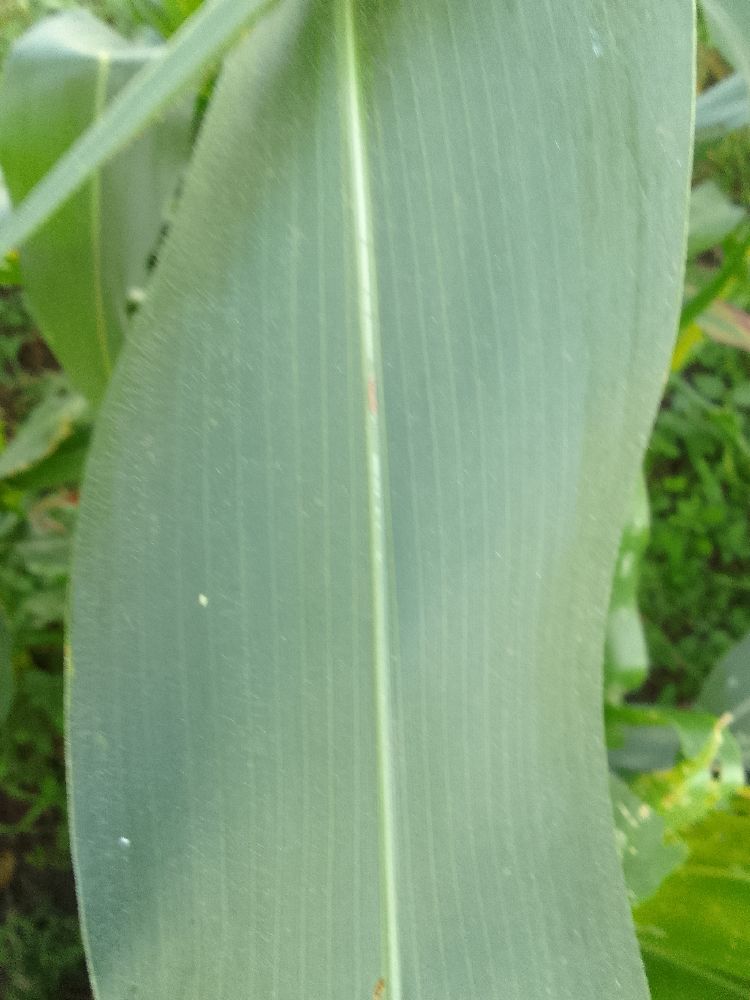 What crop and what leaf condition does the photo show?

maize, healthy
